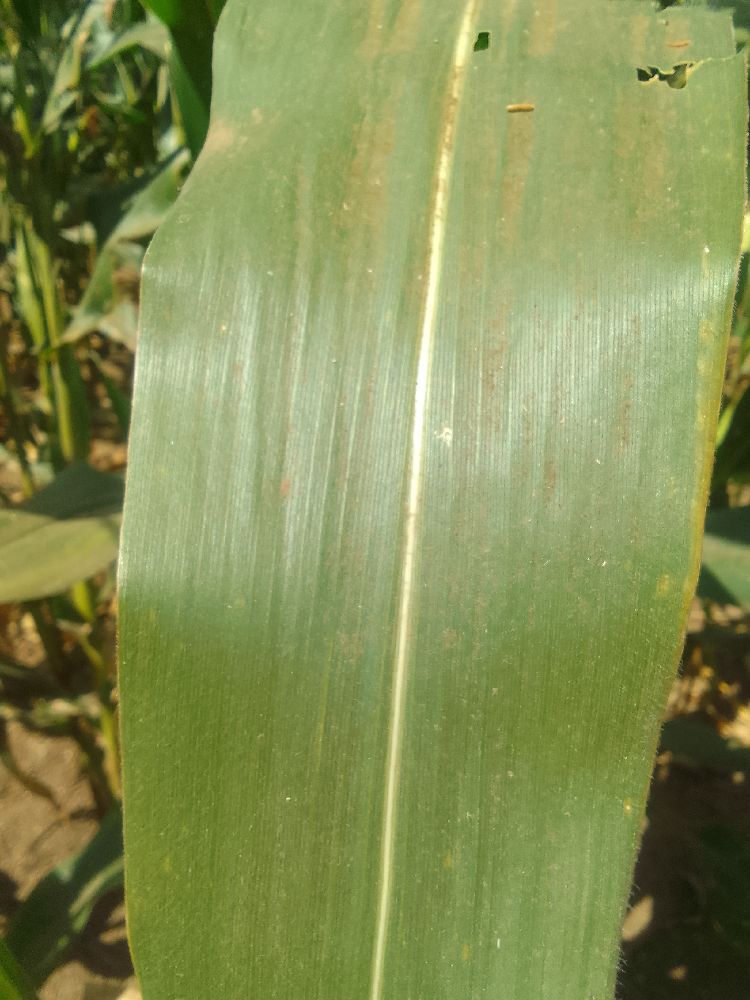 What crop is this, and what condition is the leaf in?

maize, healthy
